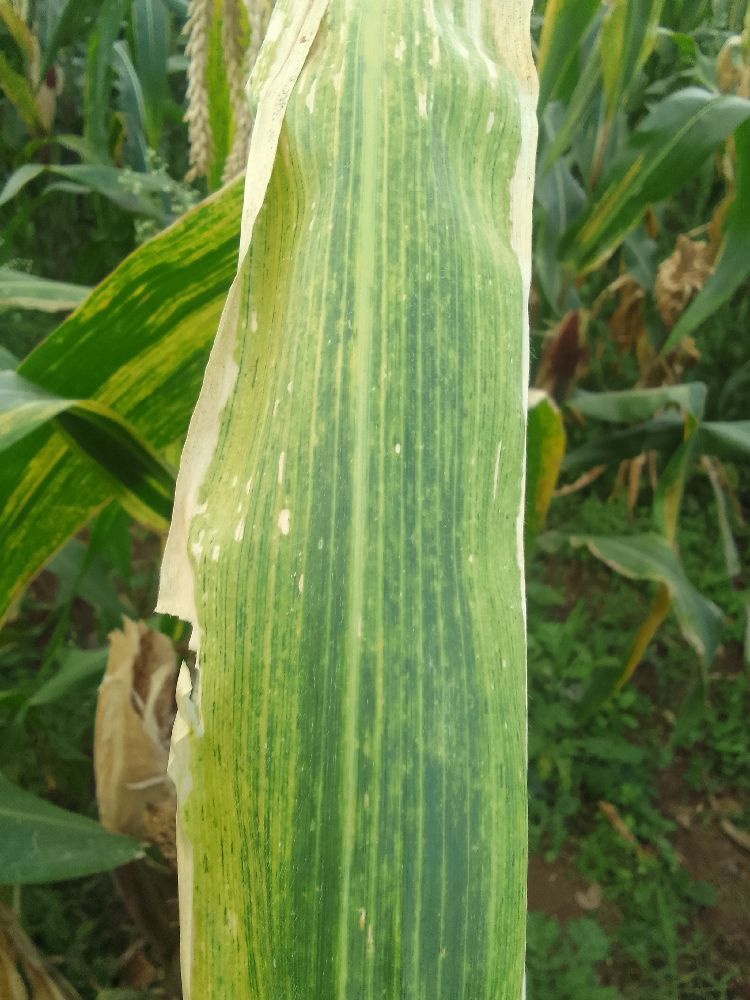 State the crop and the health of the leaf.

maize, maize lethal necrosis
